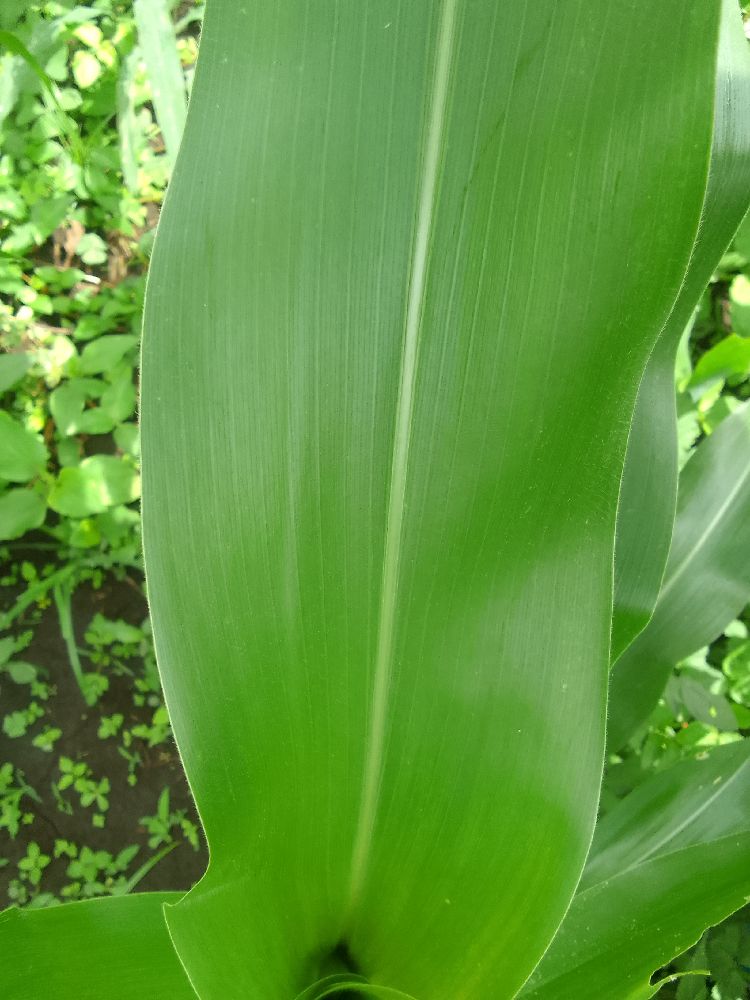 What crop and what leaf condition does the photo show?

maize, healthy
